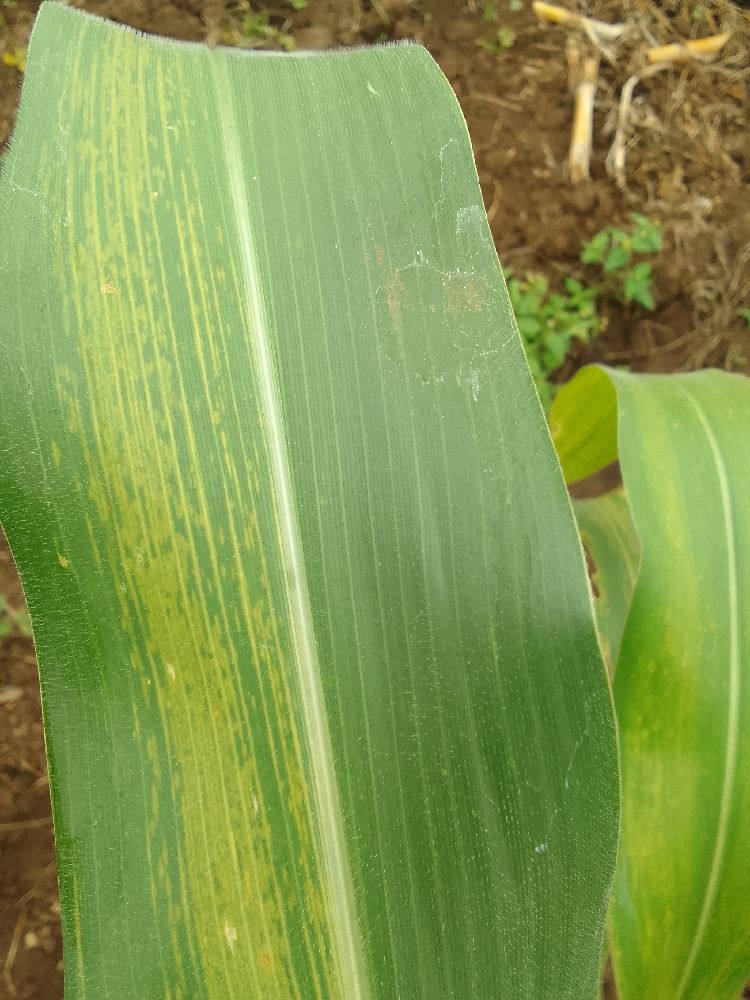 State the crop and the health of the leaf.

maize, maize lethal necrosis
